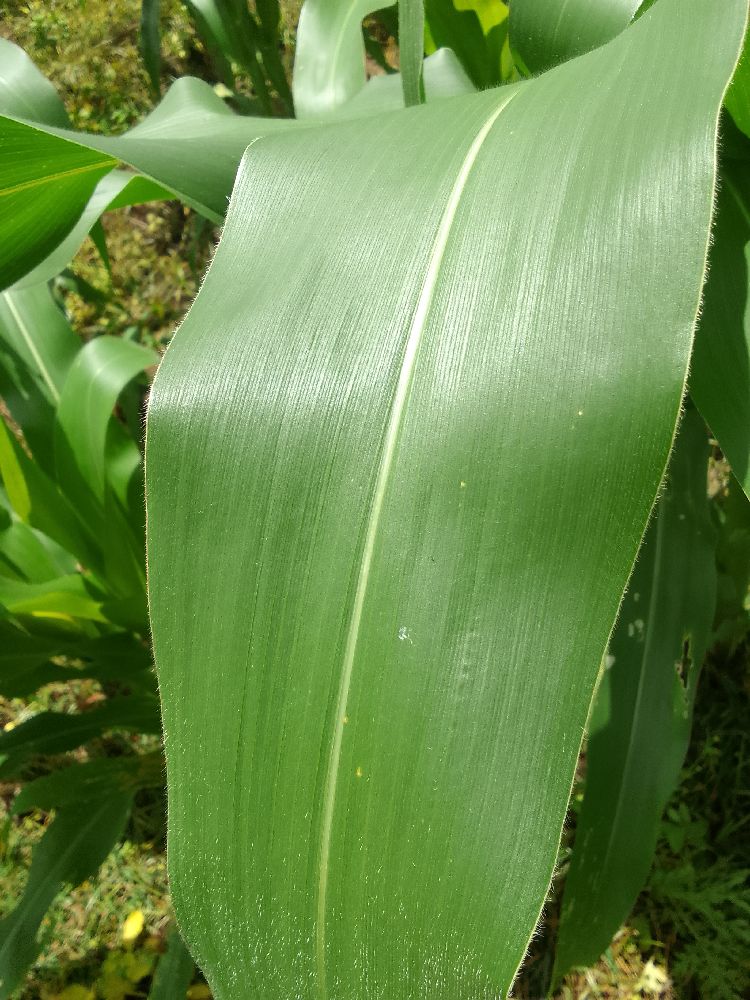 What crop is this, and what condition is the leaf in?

maize, healthy
